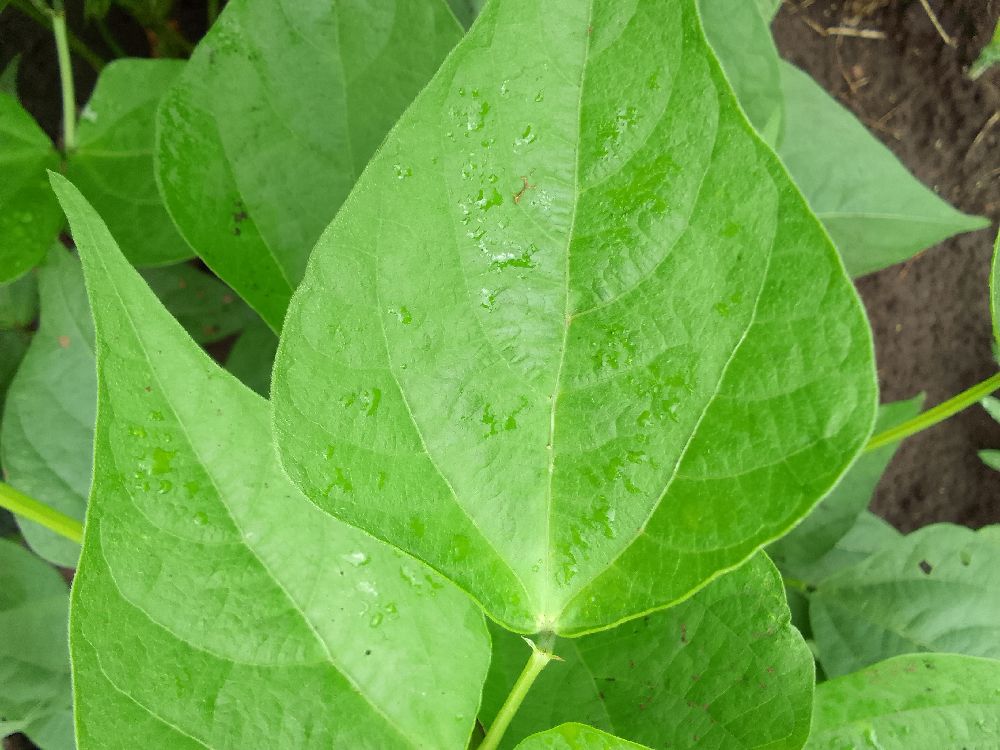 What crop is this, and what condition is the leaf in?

common bean, healthy
